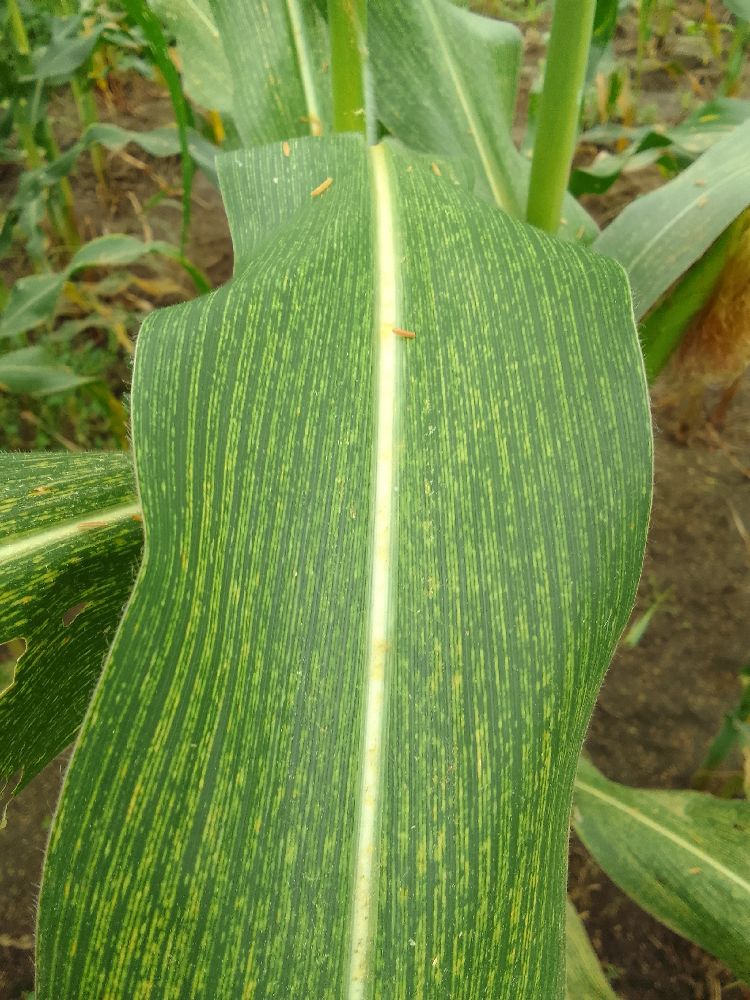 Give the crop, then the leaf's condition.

maize, maize streak virus
